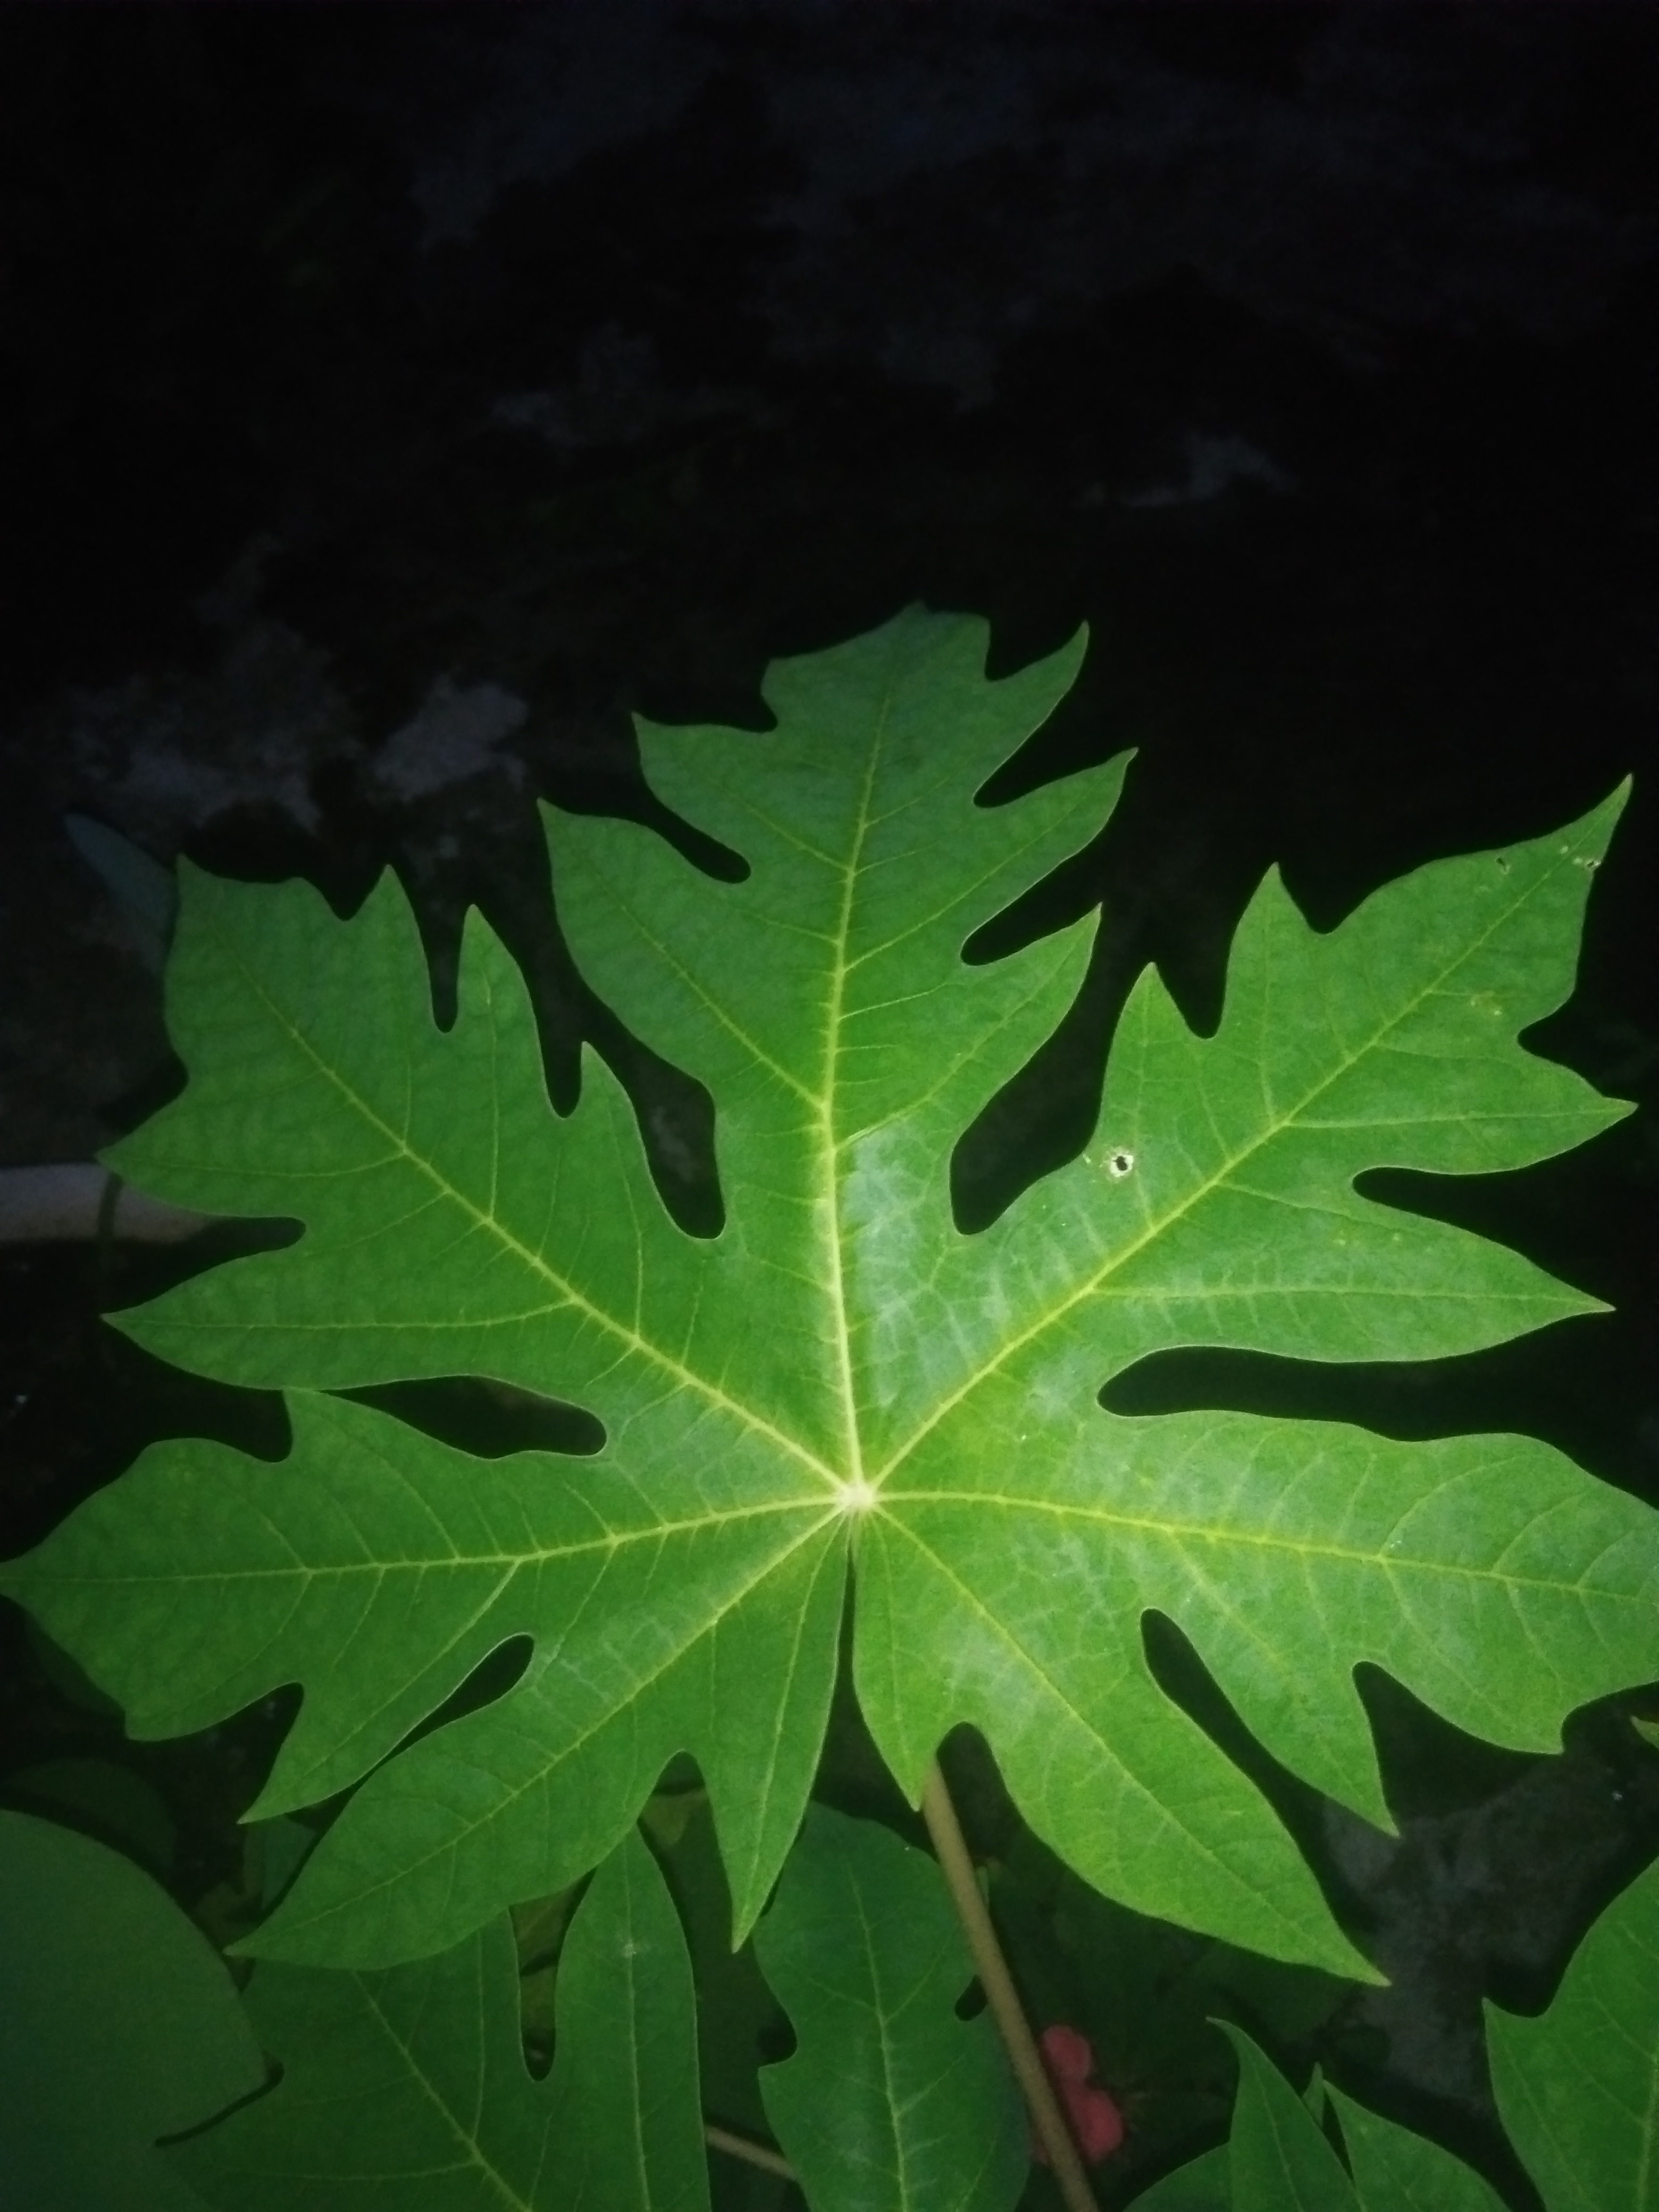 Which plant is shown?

papaya
